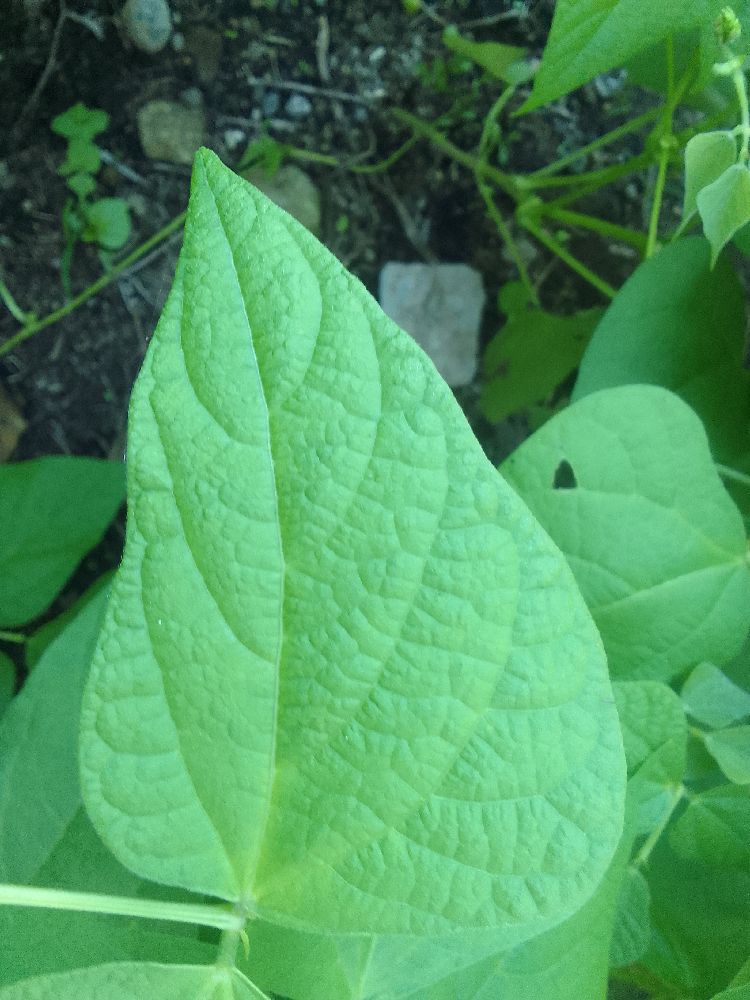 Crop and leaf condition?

common bean, healthy
